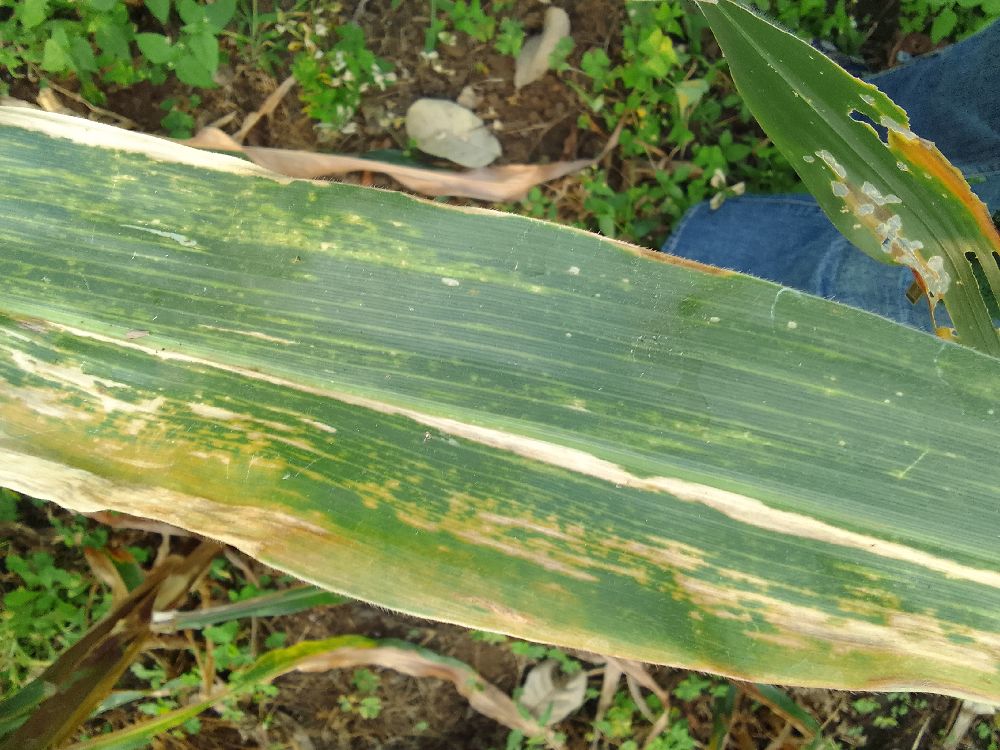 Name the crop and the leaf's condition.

maize, maize lethal necrosis
